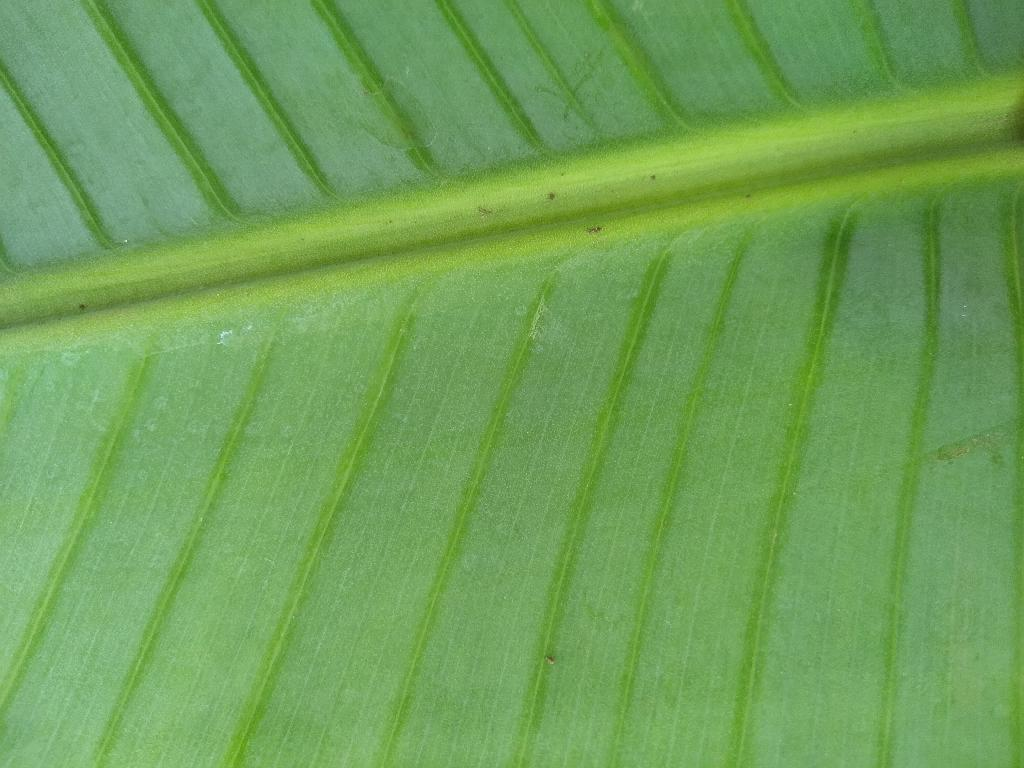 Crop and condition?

banana, healthy
